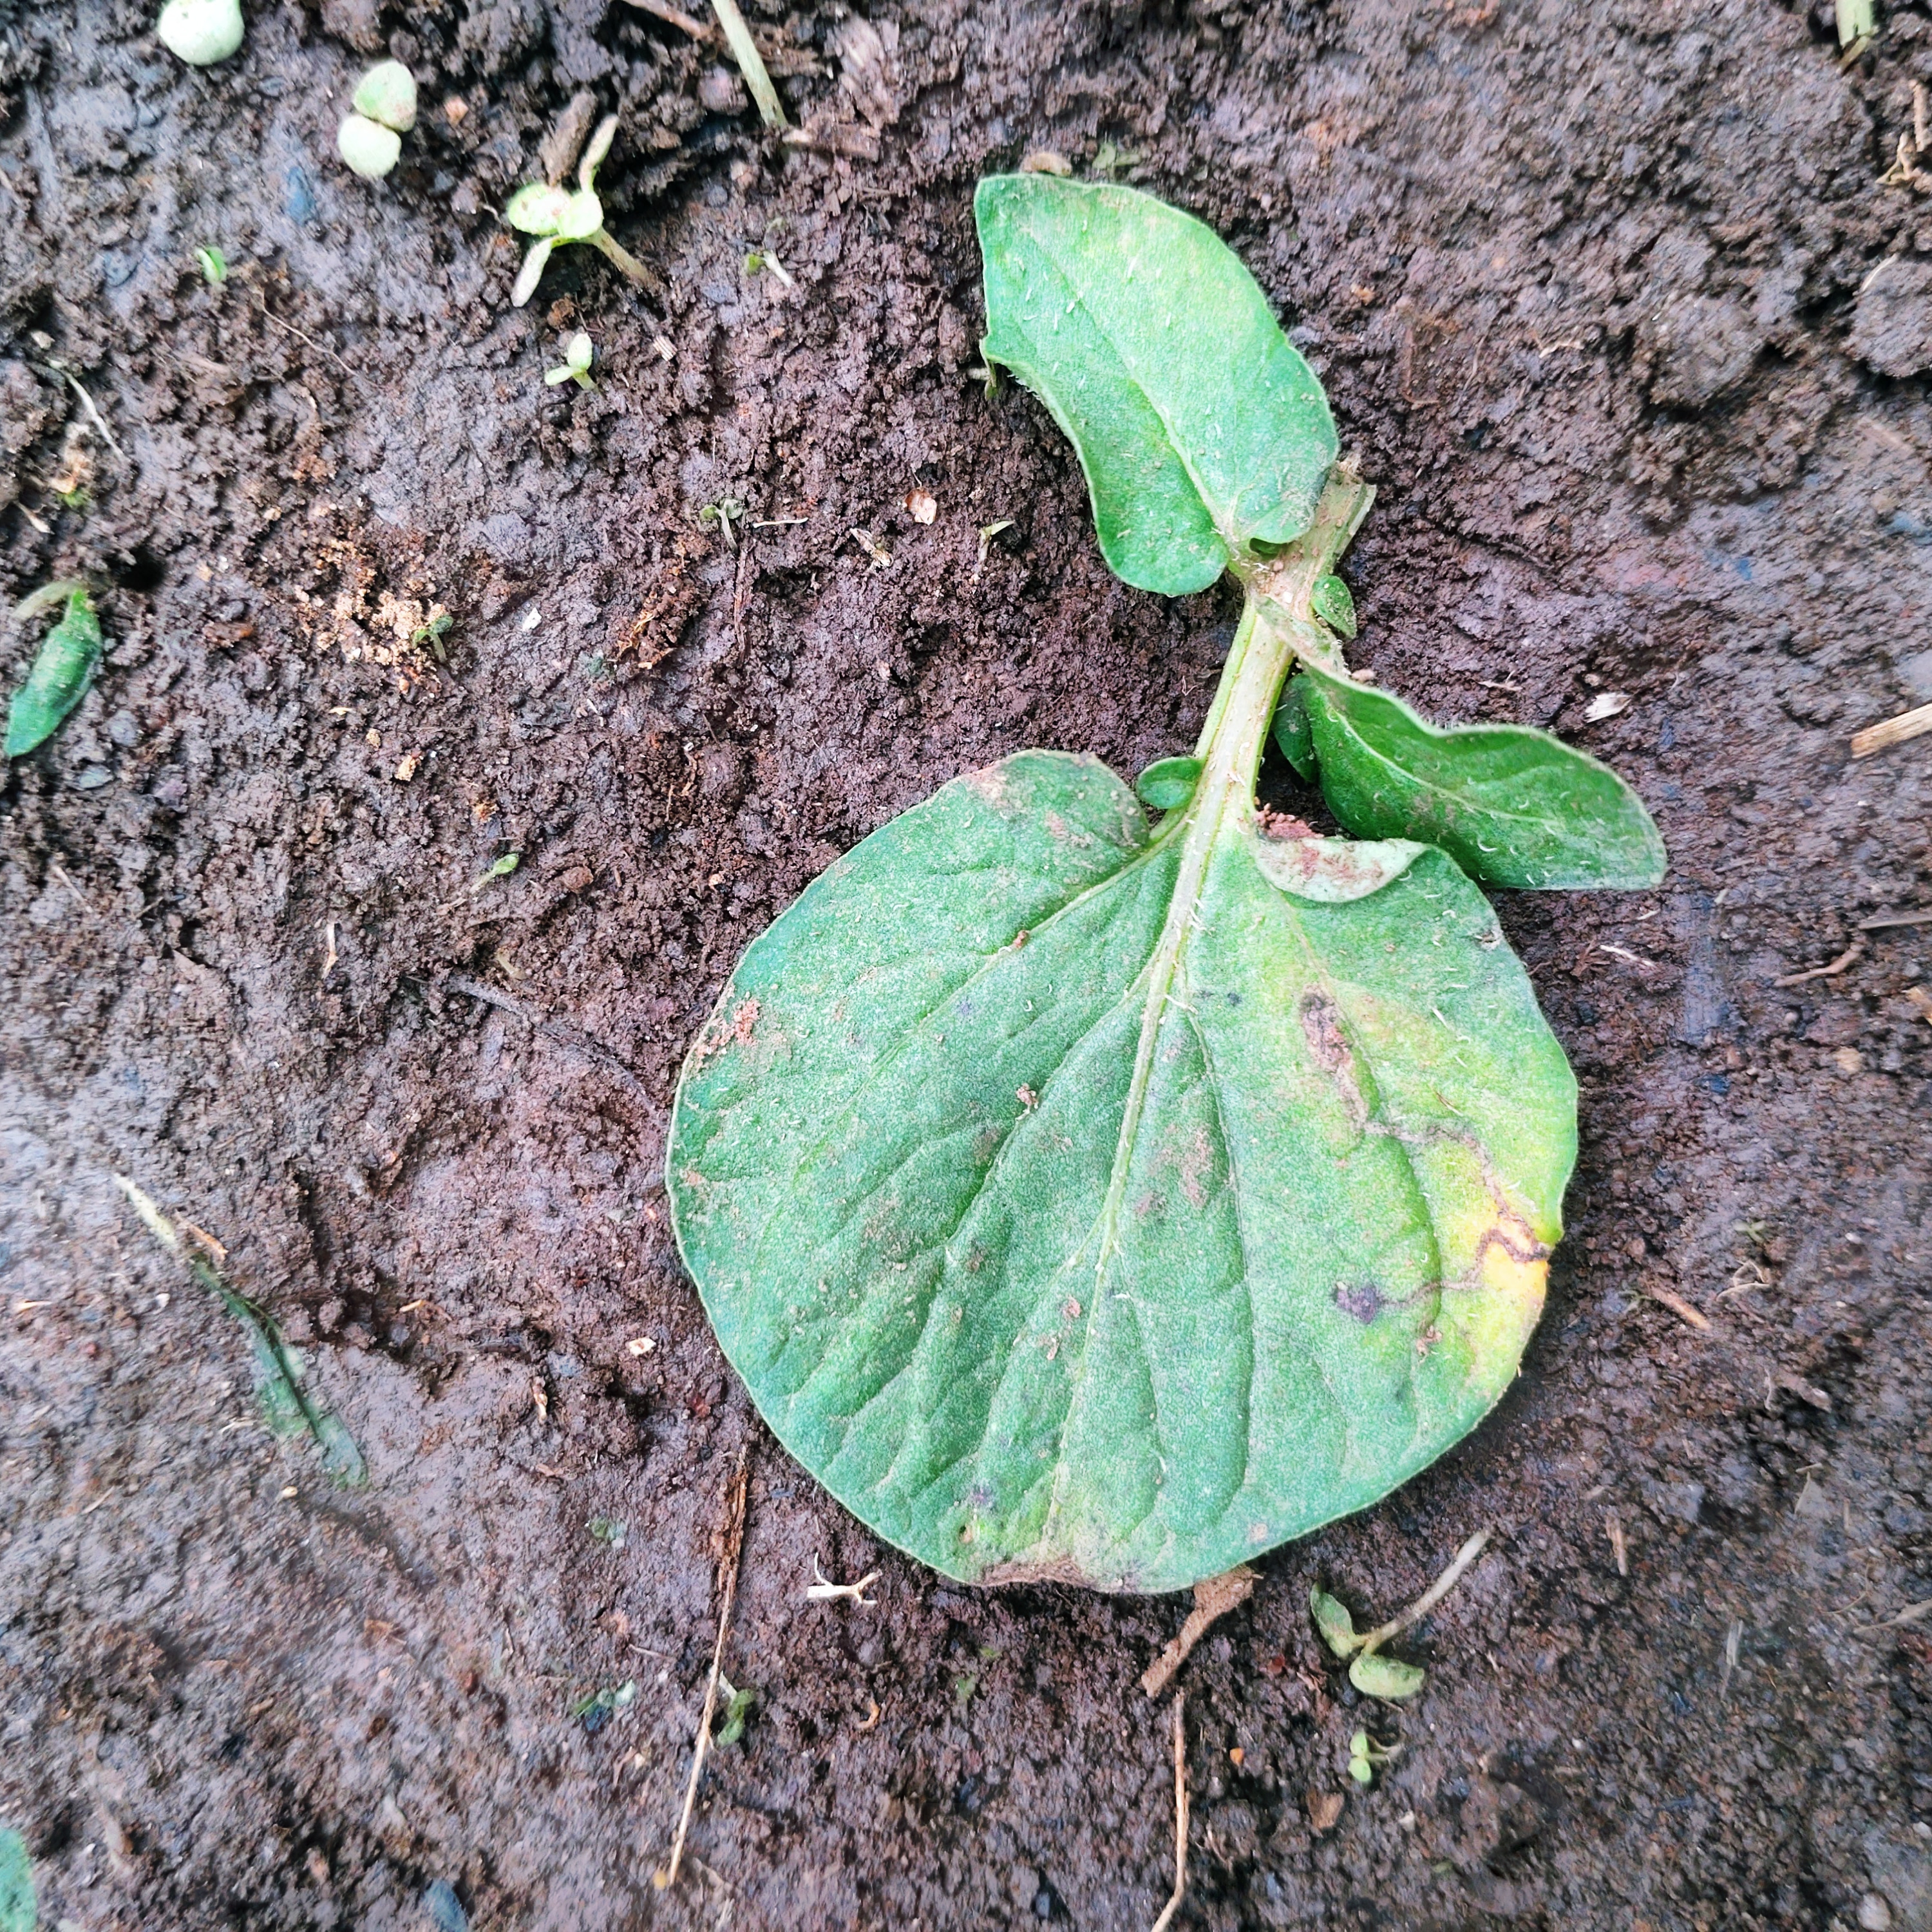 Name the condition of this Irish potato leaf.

late blight
